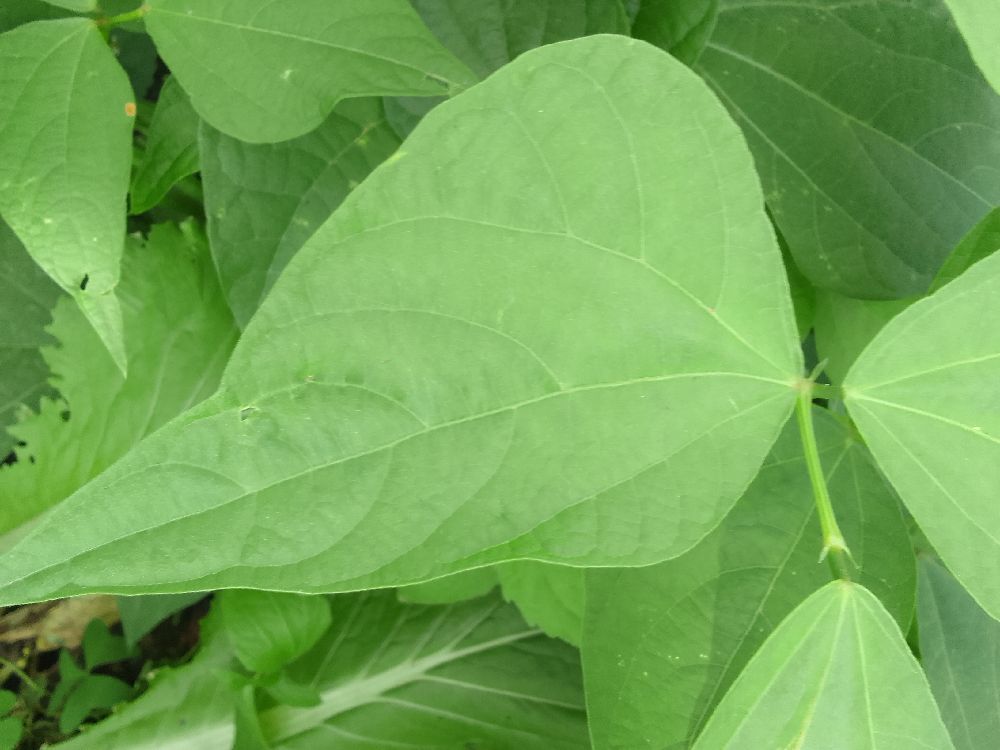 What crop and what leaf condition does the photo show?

common bean, healthy
